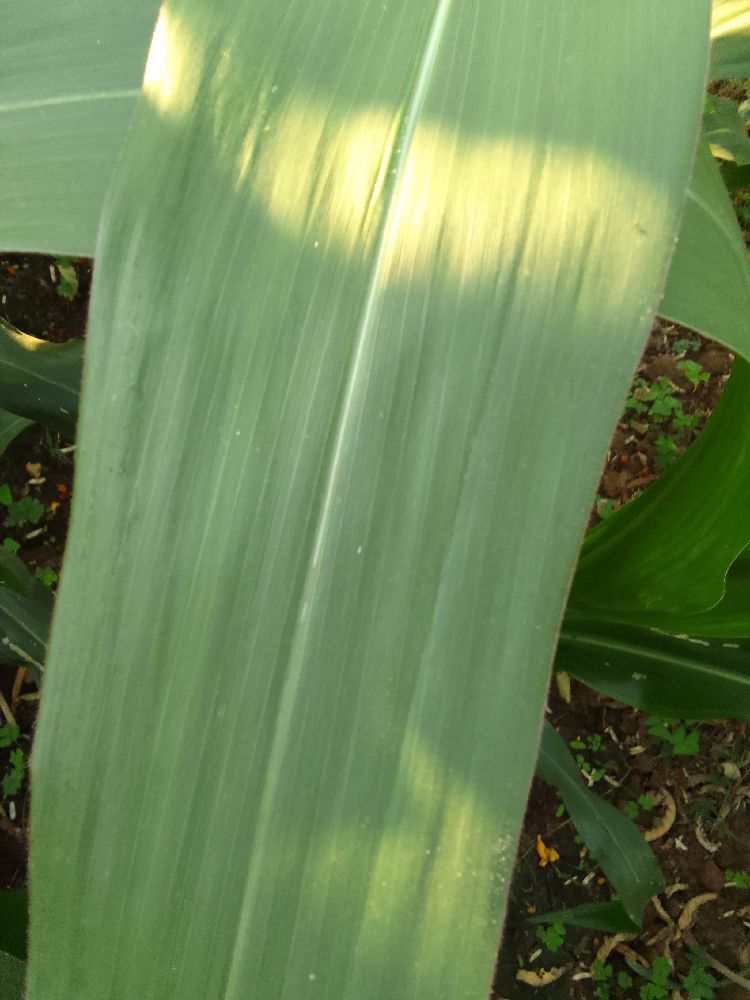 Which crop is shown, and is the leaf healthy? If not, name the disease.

maize, healthy
